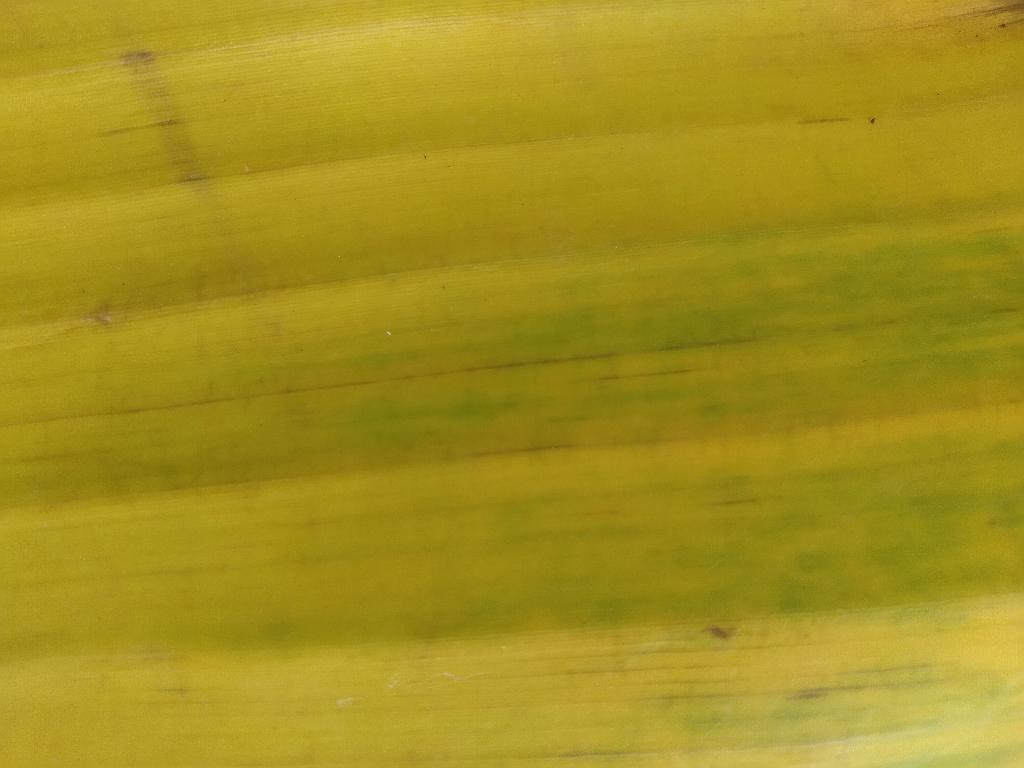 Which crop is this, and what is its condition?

banana, fusarium wilt race 1
